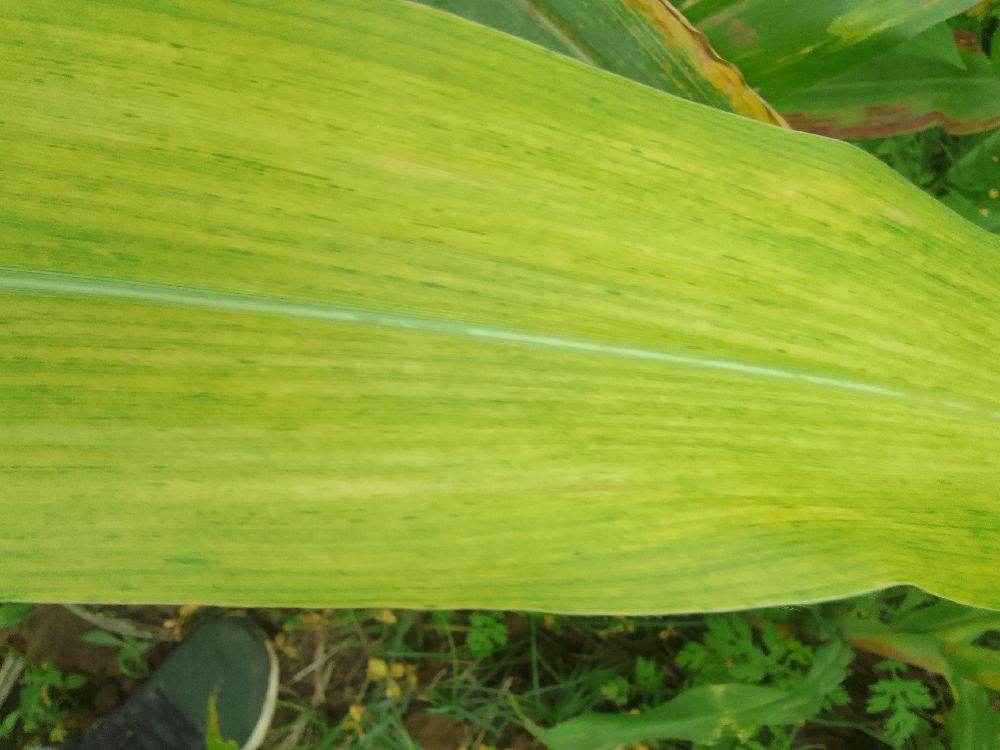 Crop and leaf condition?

maize, maize lethal necrosis
